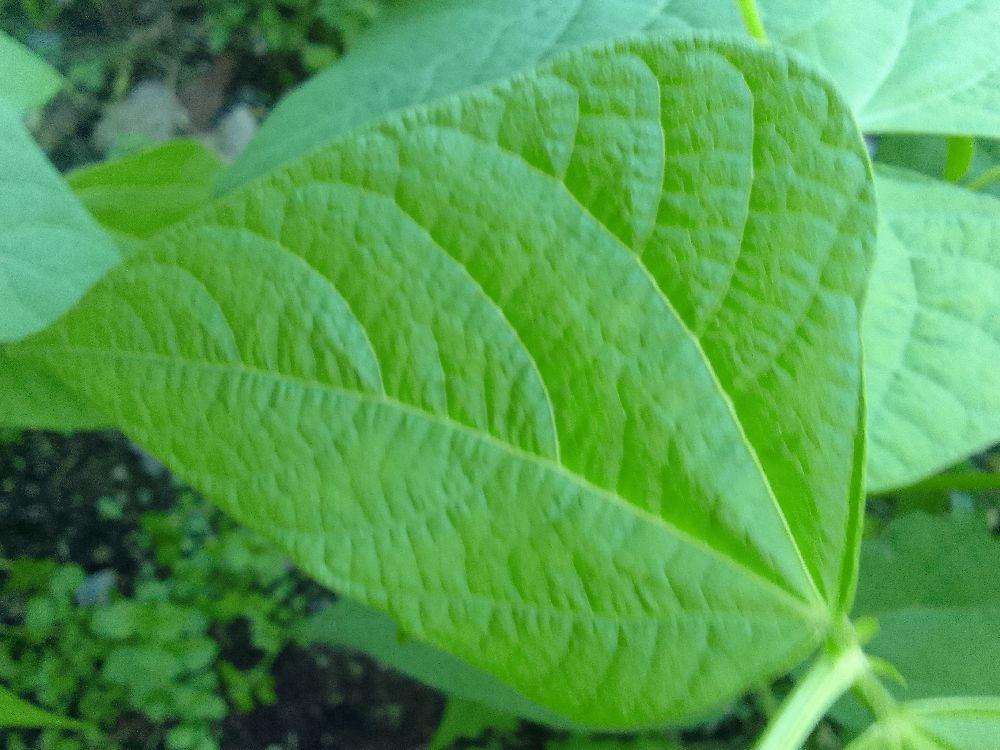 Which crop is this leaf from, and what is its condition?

common bean, healthy
